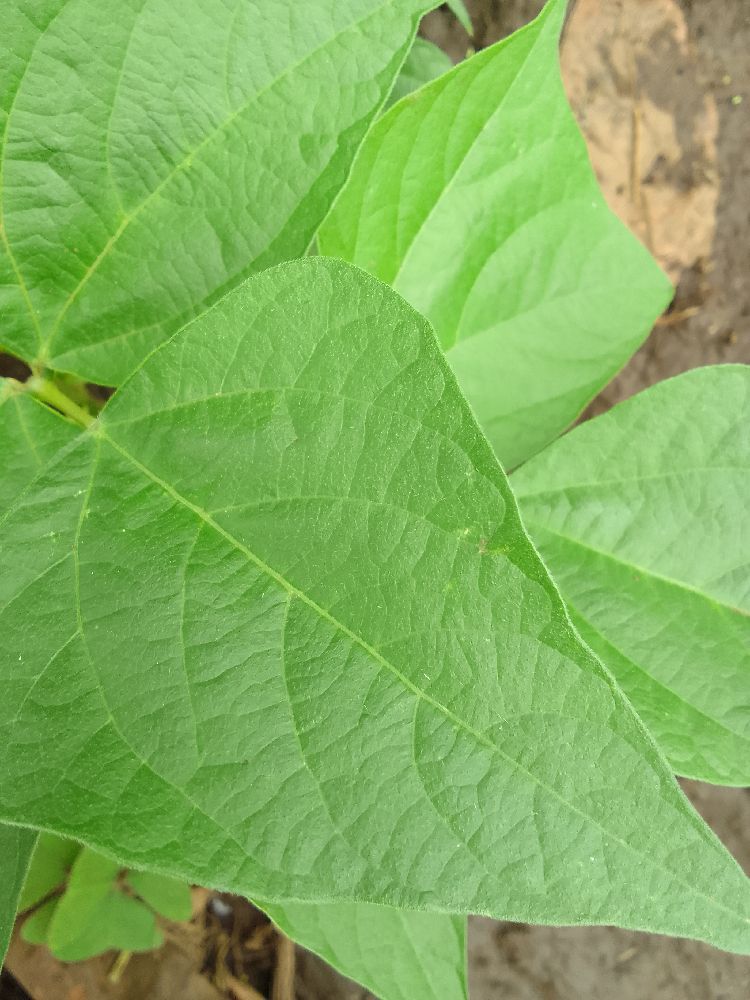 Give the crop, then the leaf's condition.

common bean, healthy
